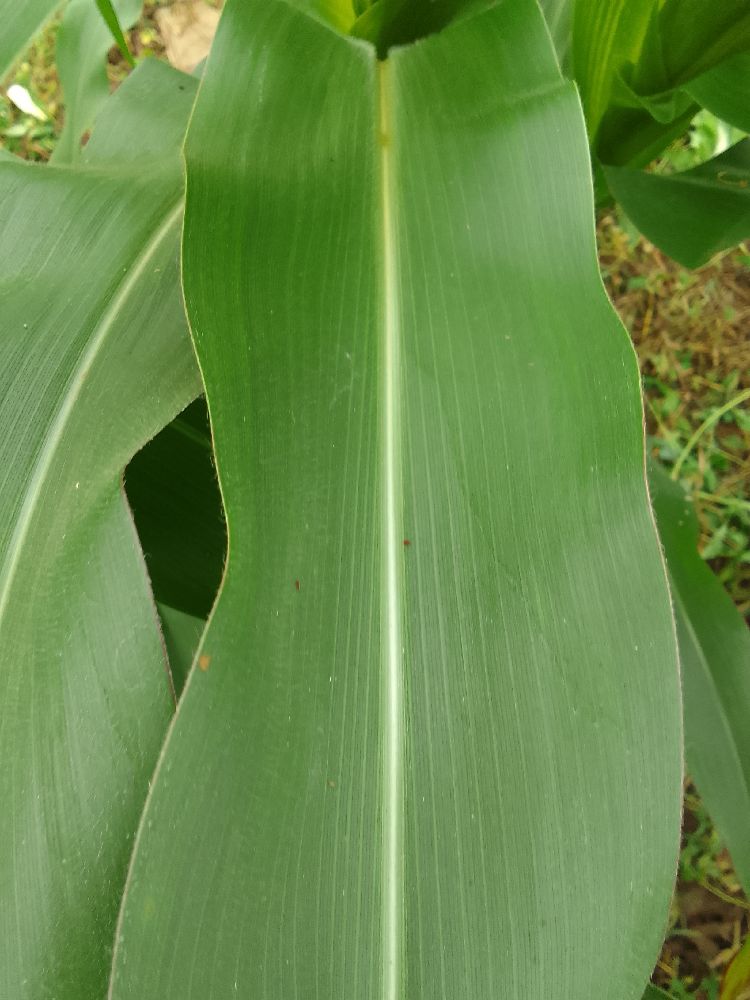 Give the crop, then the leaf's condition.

maize, healthy
